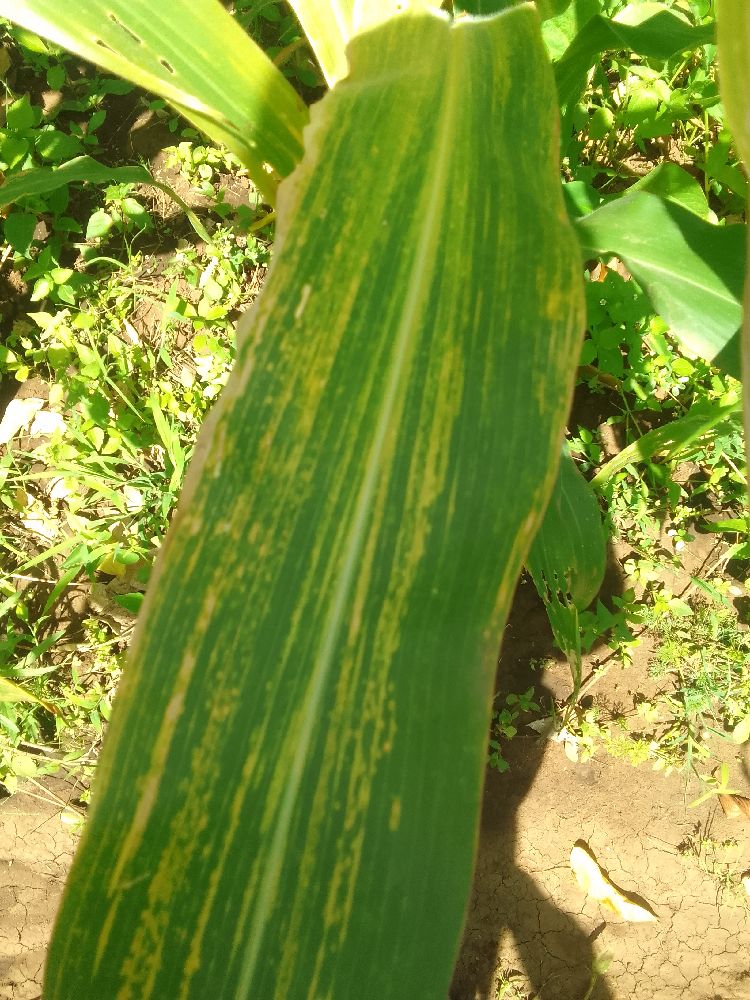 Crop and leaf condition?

maize, maize lethal necrosis
